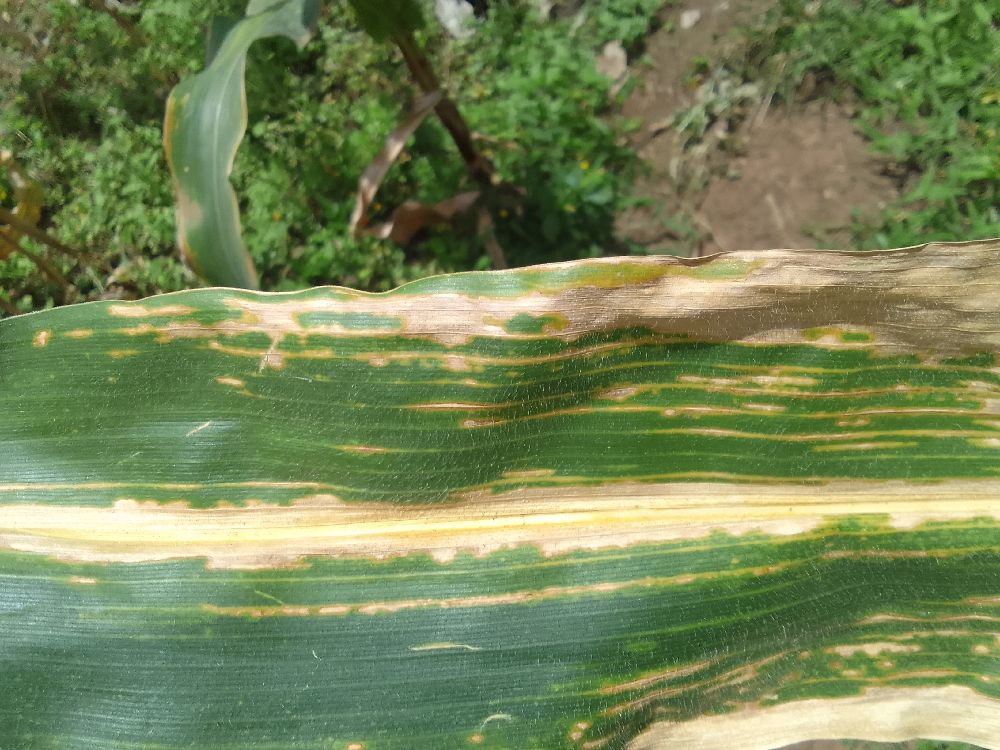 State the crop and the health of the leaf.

maize, maize lethal necrosis
